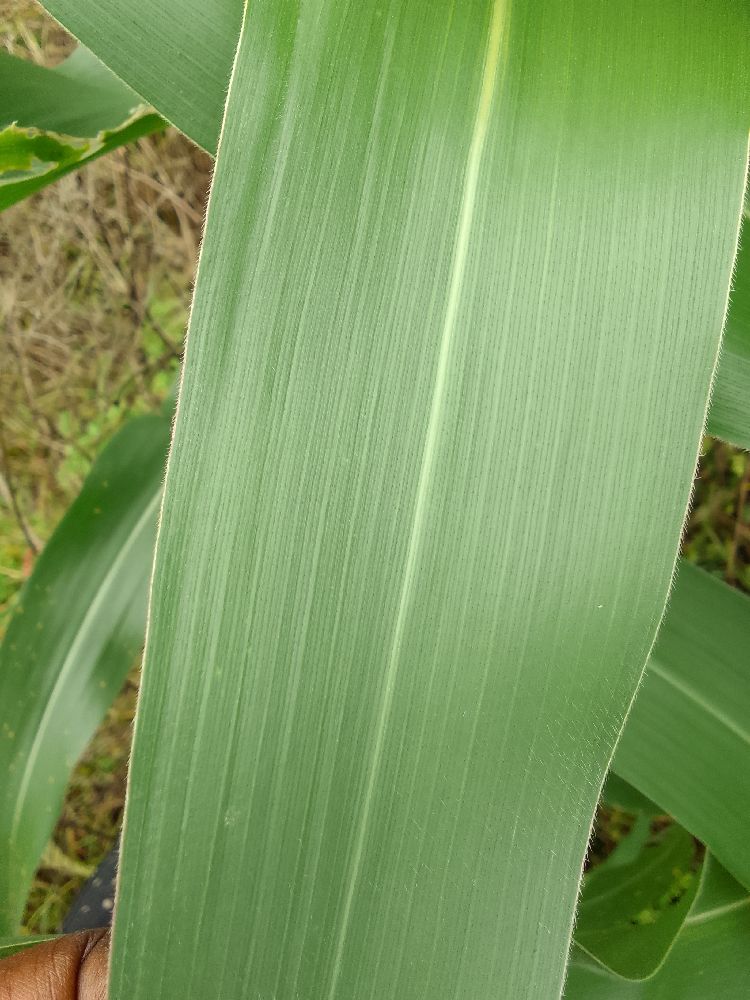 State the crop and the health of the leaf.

maize, healthy
